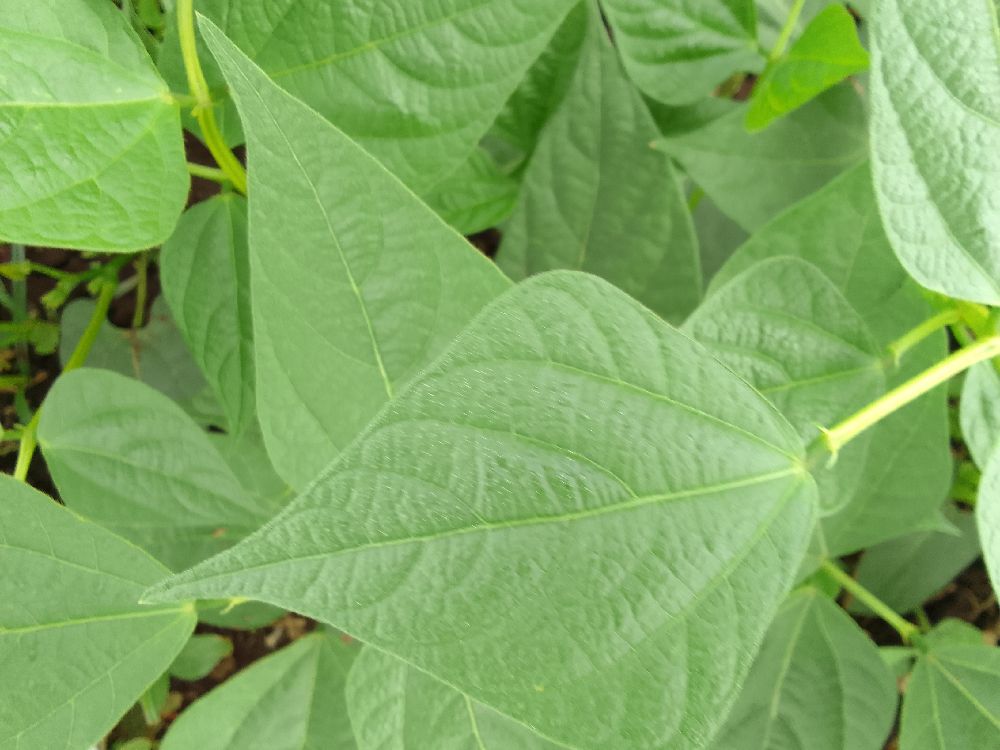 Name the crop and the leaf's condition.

common bean, healthy
